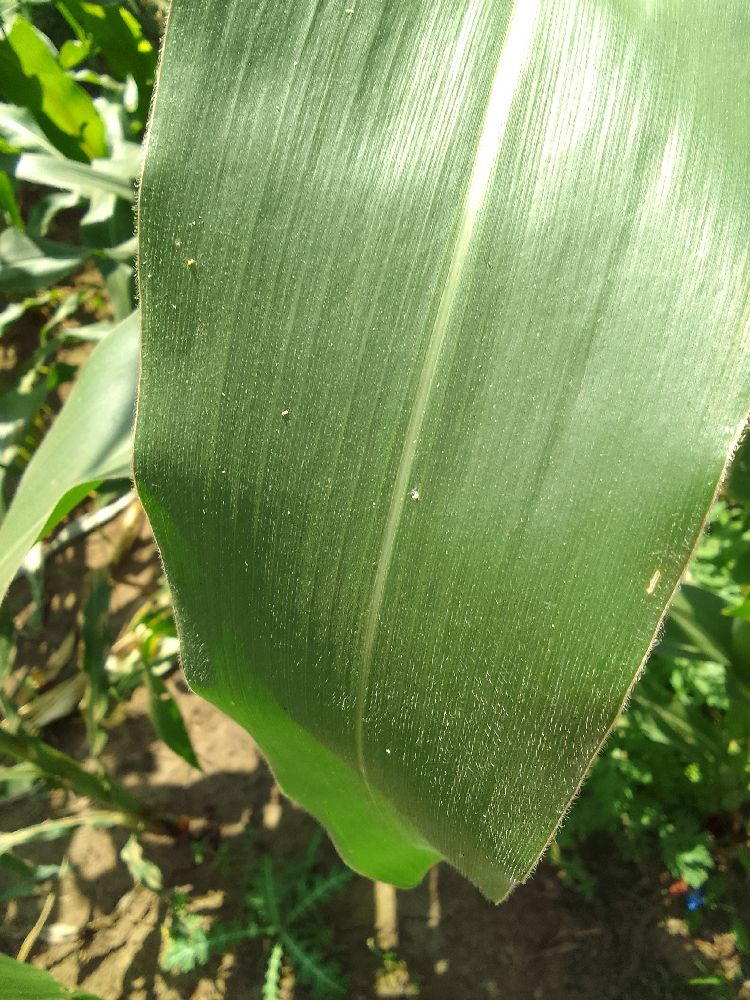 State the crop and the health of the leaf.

maize, healthy
